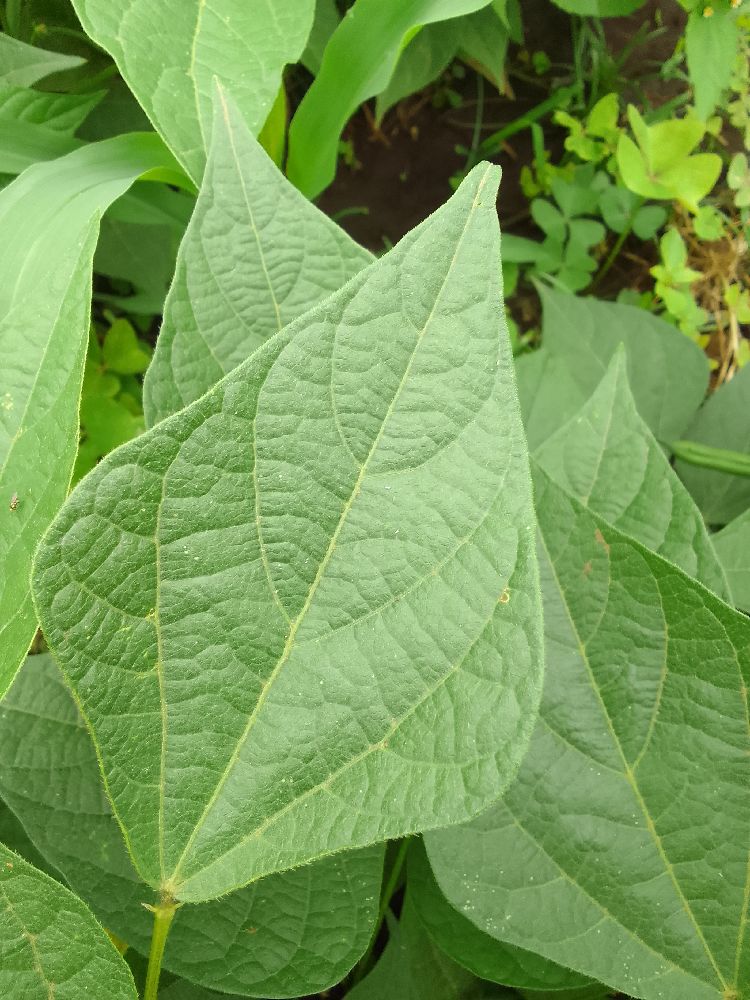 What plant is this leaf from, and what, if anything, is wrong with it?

common bean, healthy
